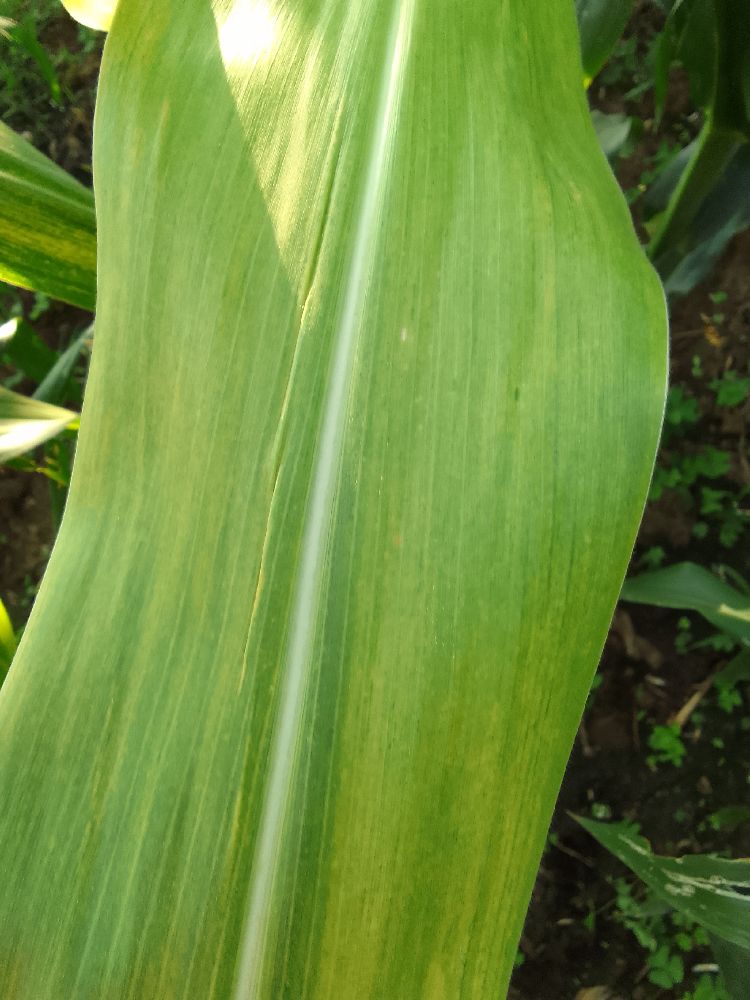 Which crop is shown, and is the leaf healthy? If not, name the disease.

maize, maize lethal necrosis
